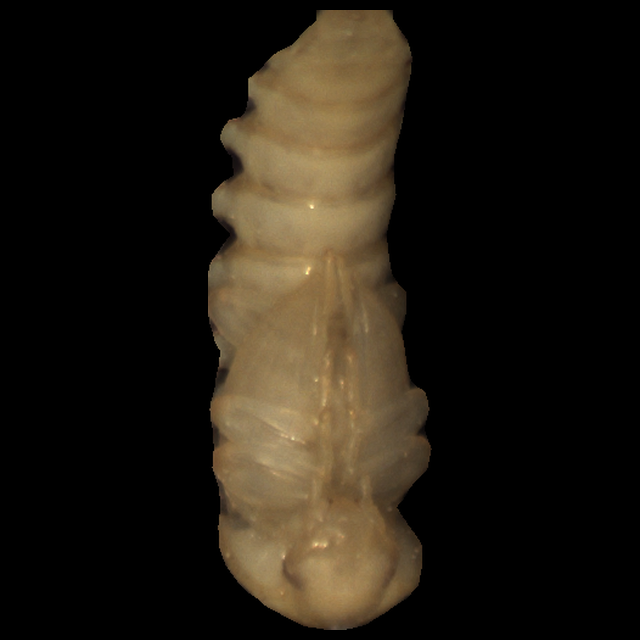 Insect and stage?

mealworm pupa
